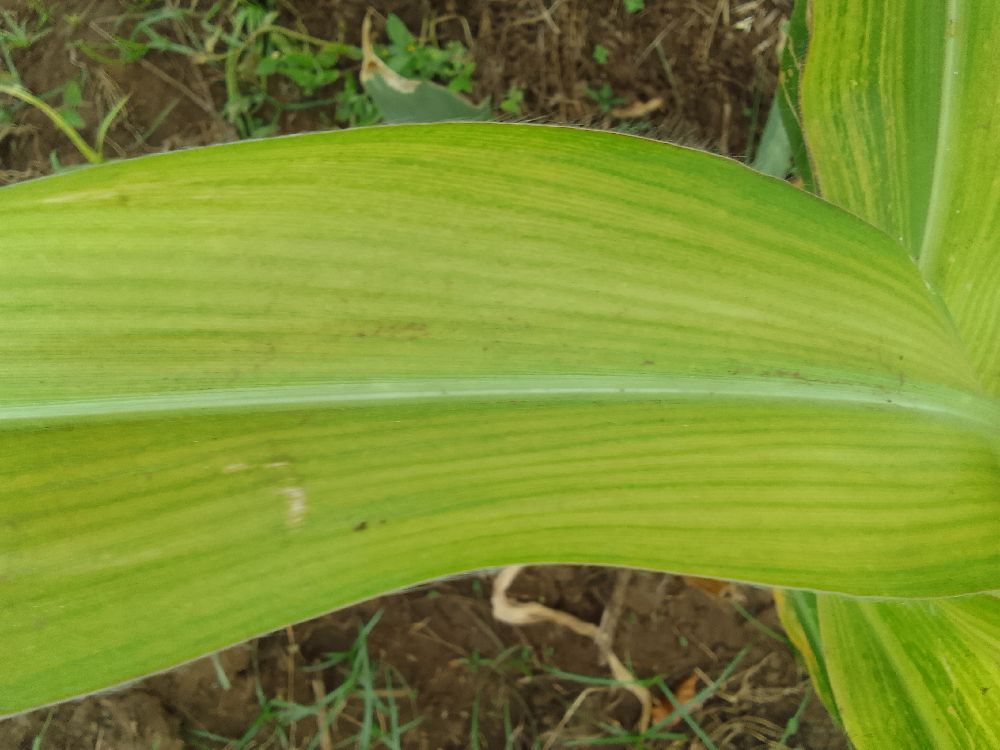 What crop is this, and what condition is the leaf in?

maize, maize lethal necrosis
